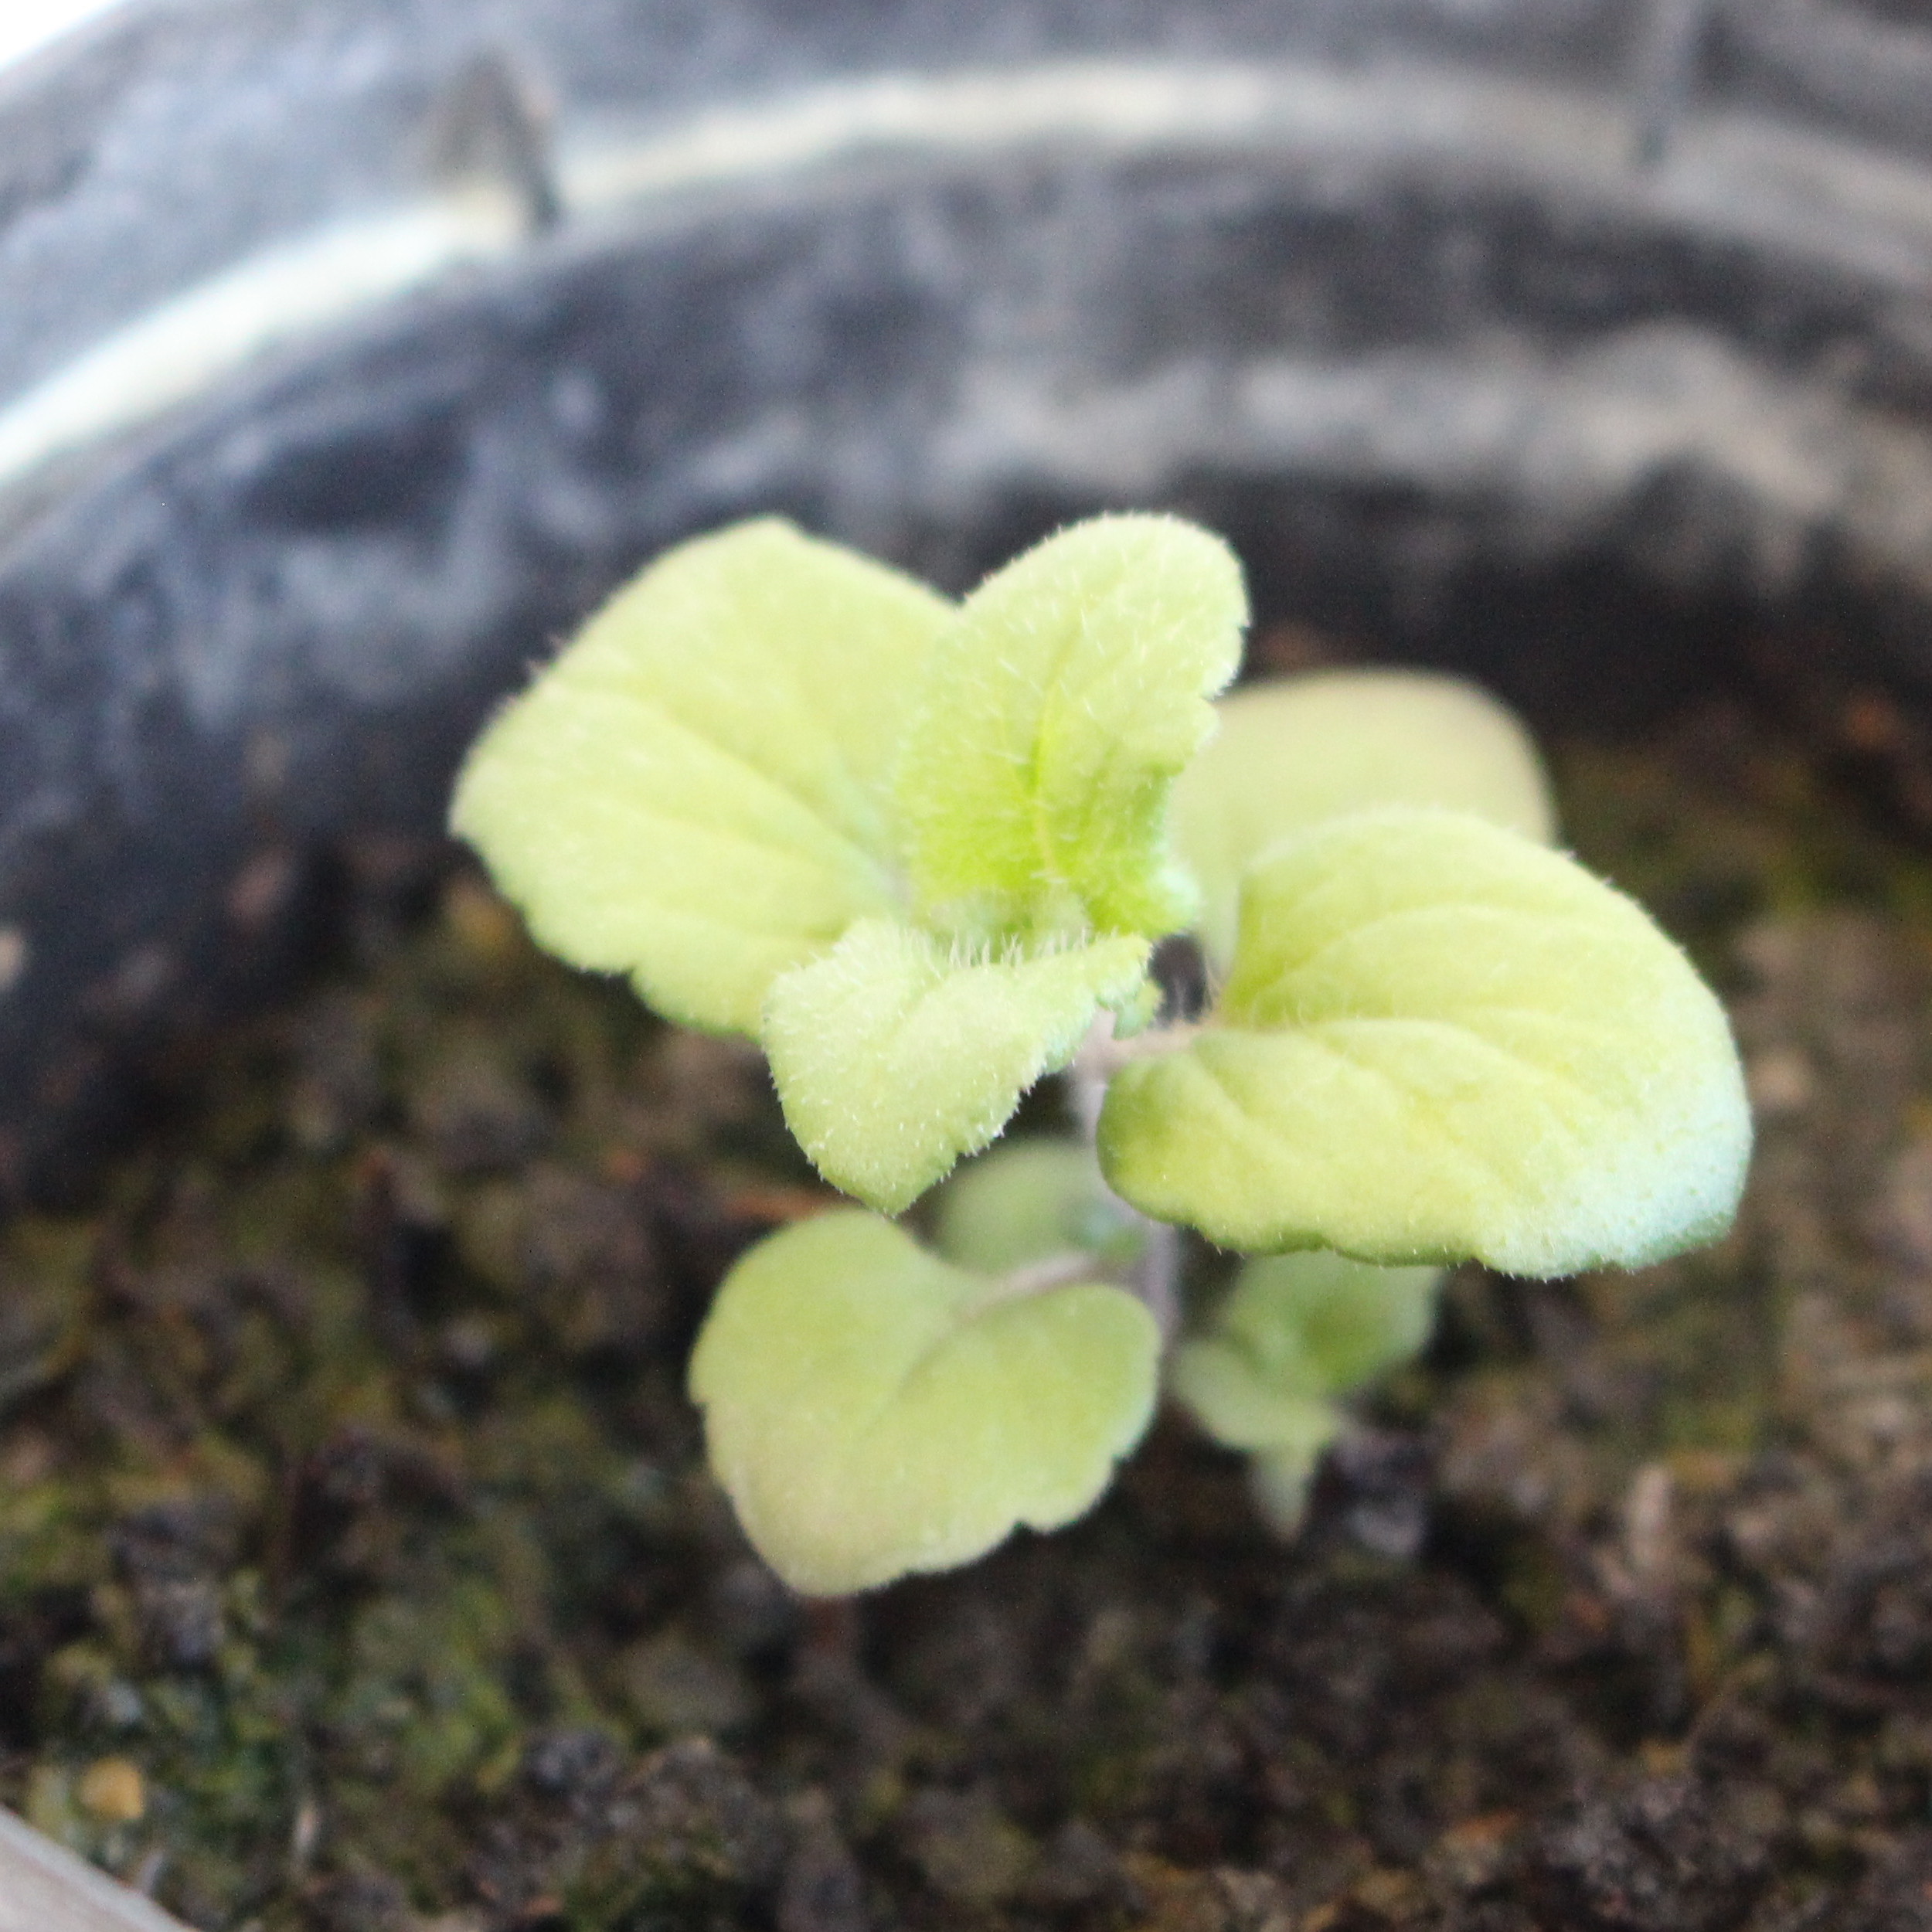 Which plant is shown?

Veronica persica
